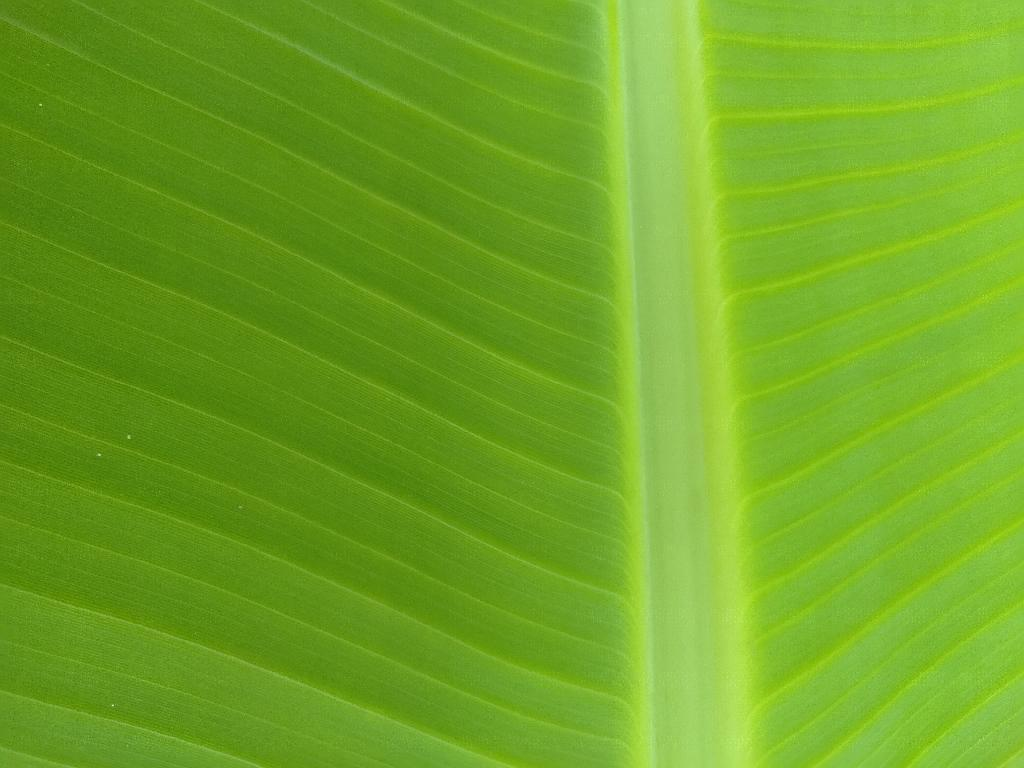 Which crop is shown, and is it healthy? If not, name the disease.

banana, healthy
